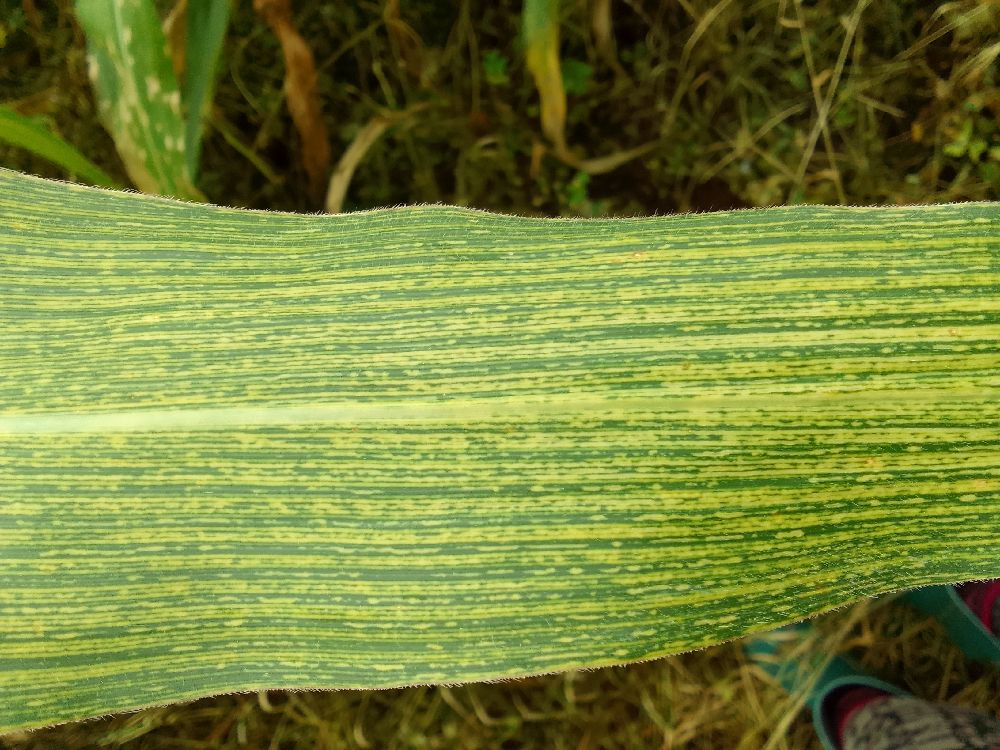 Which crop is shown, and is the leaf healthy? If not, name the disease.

maize, maize streak virus
